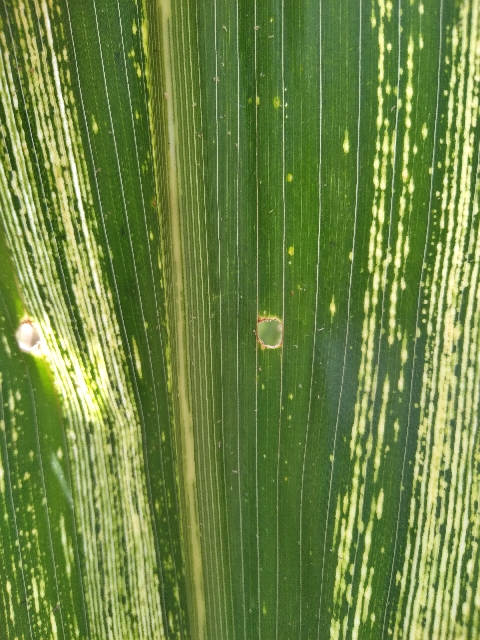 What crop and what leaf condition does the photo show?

maize, maize streak virus
